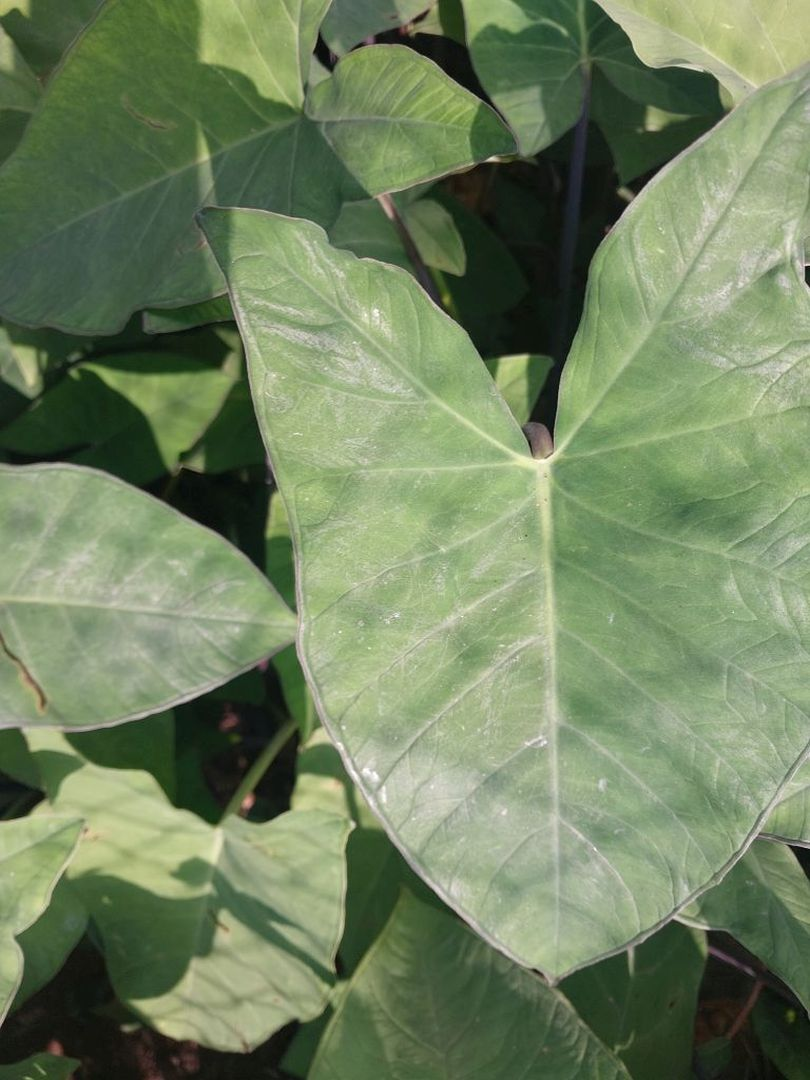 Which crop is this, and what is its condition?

taro, healthy
